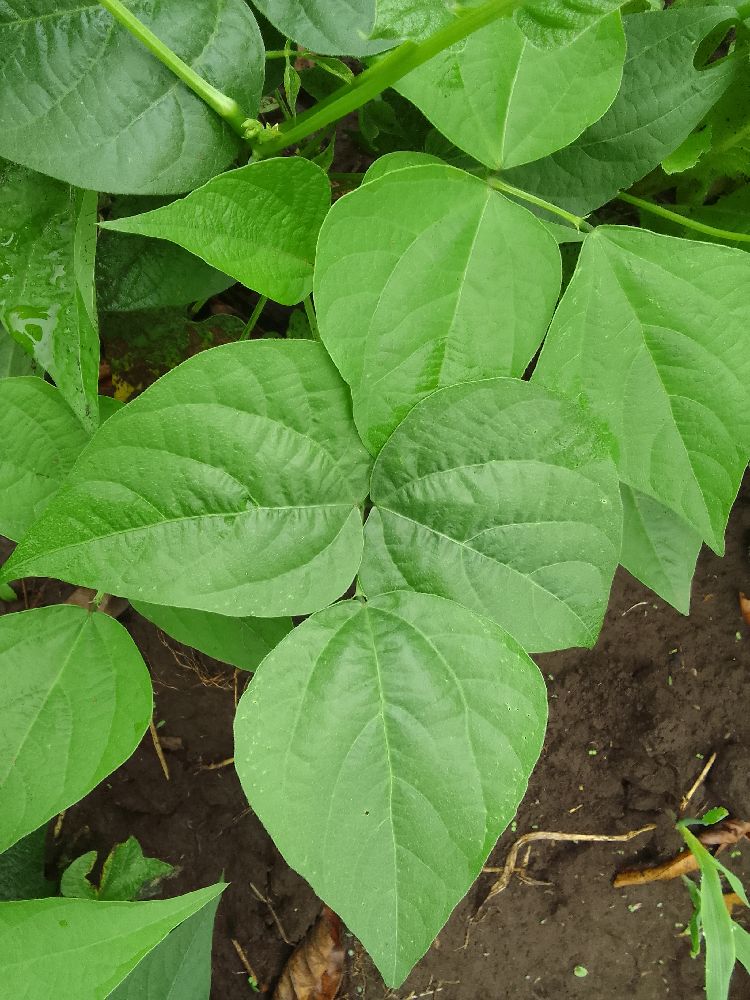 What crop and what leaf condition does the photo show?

common bean, healthy
